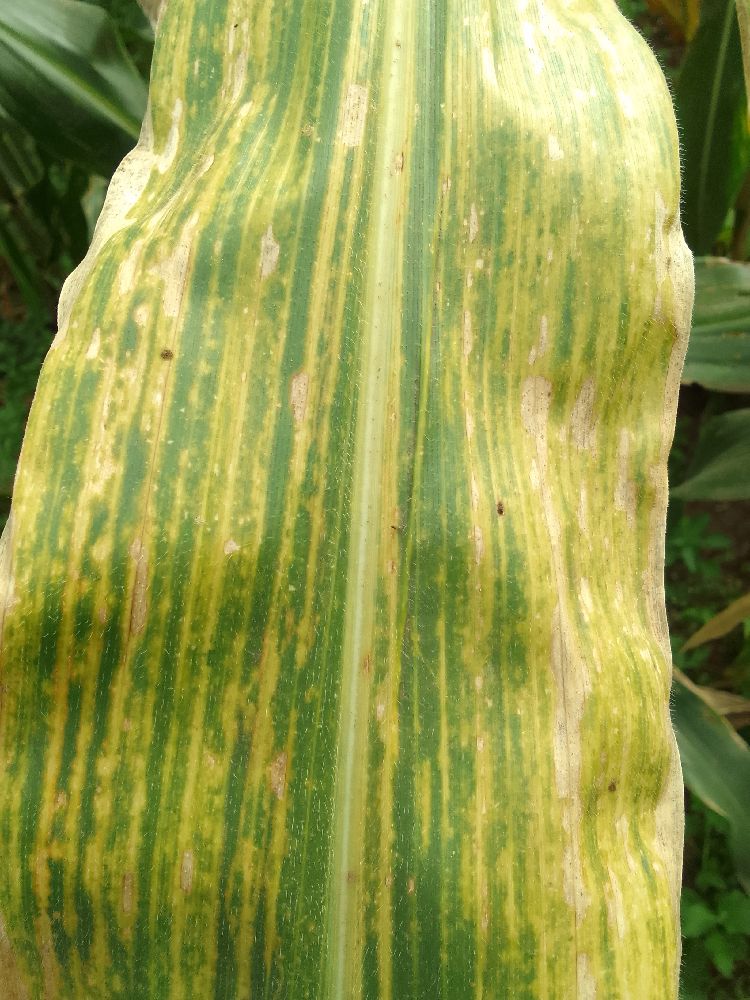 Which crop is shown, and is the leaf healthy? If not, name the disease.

maize, maize lethal necrosis
